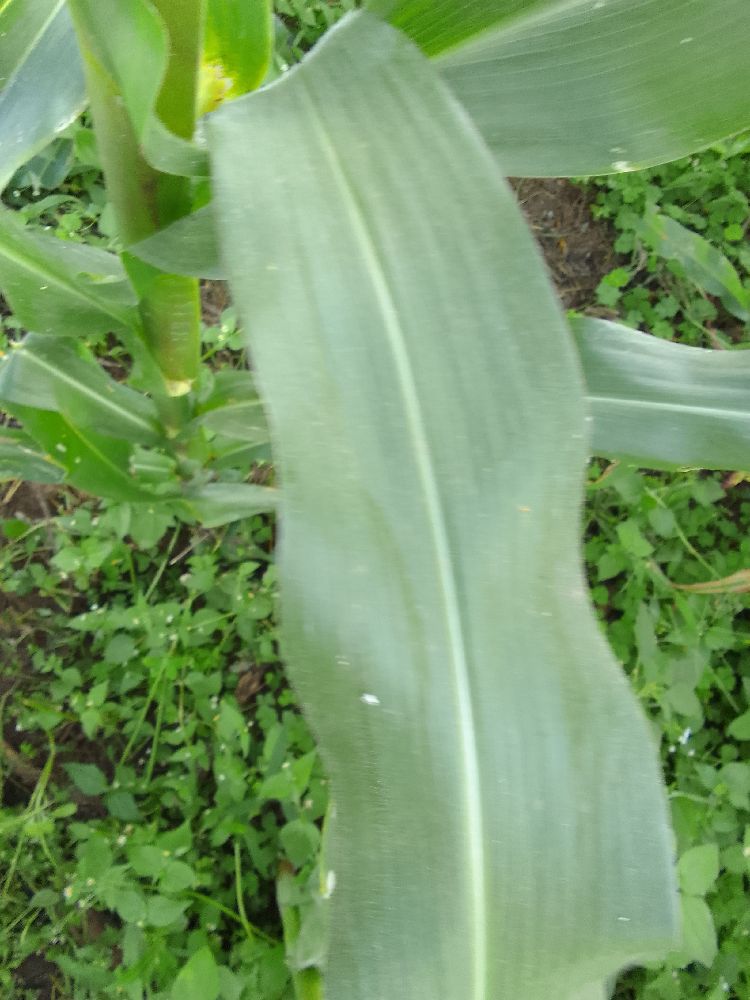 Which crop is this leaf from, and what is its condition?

maize, healthy
